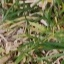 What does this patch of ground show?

grass
